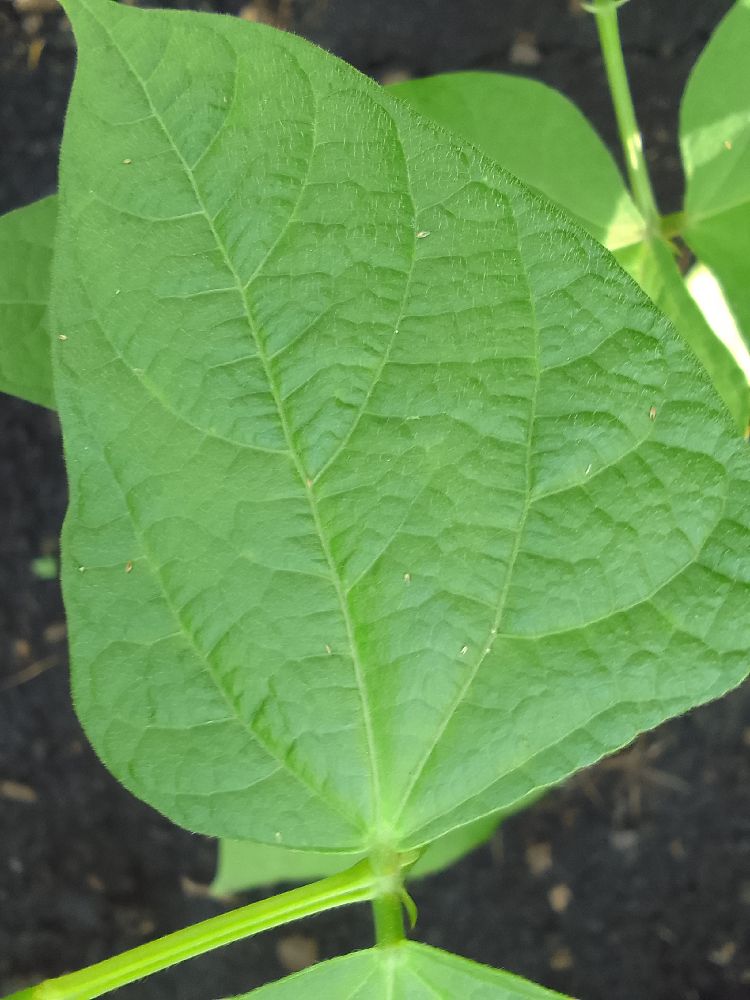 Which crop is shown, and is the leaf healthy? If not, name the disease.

common bean, healthy
